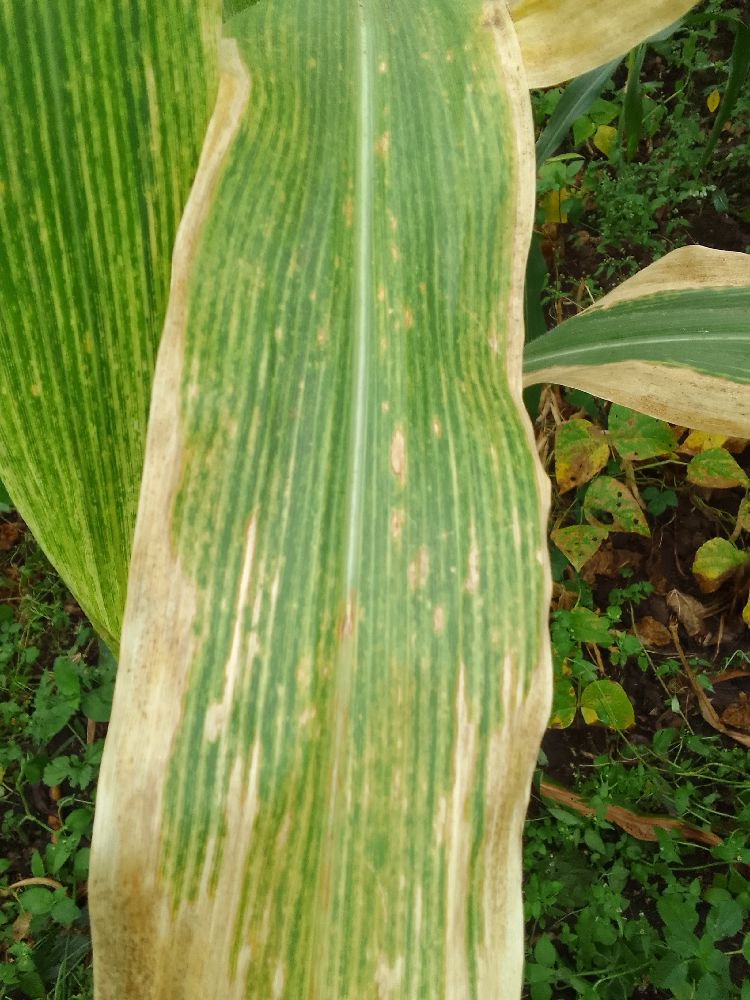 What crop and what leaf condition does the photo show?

maize, maize lethal necrosis
